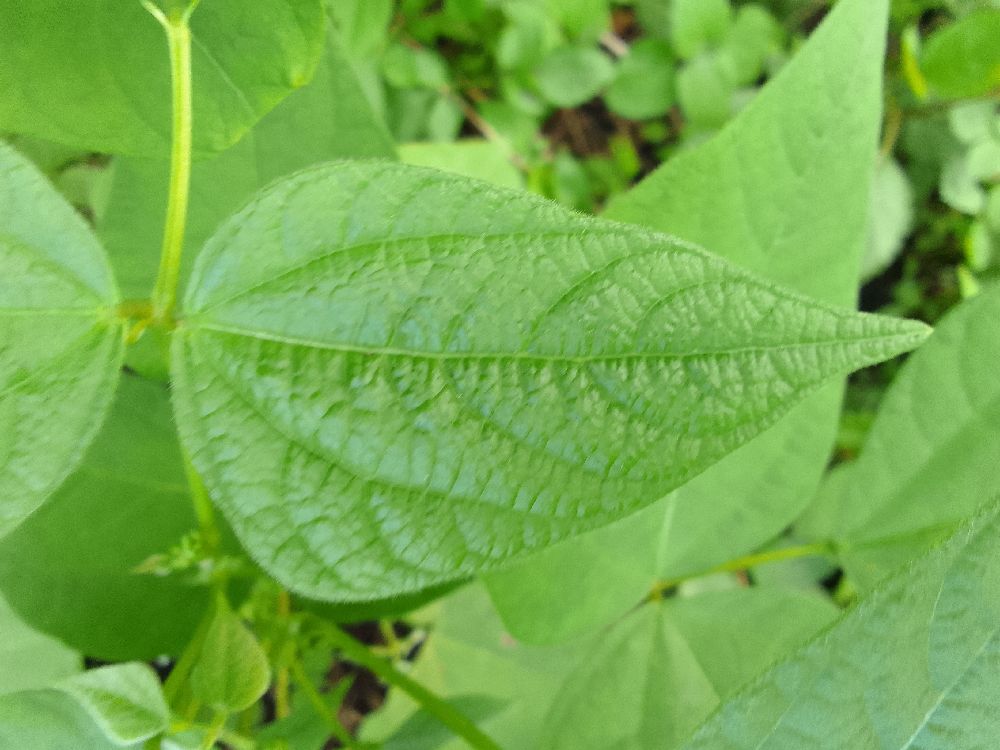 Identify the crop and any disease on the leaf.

common bean, healthy
